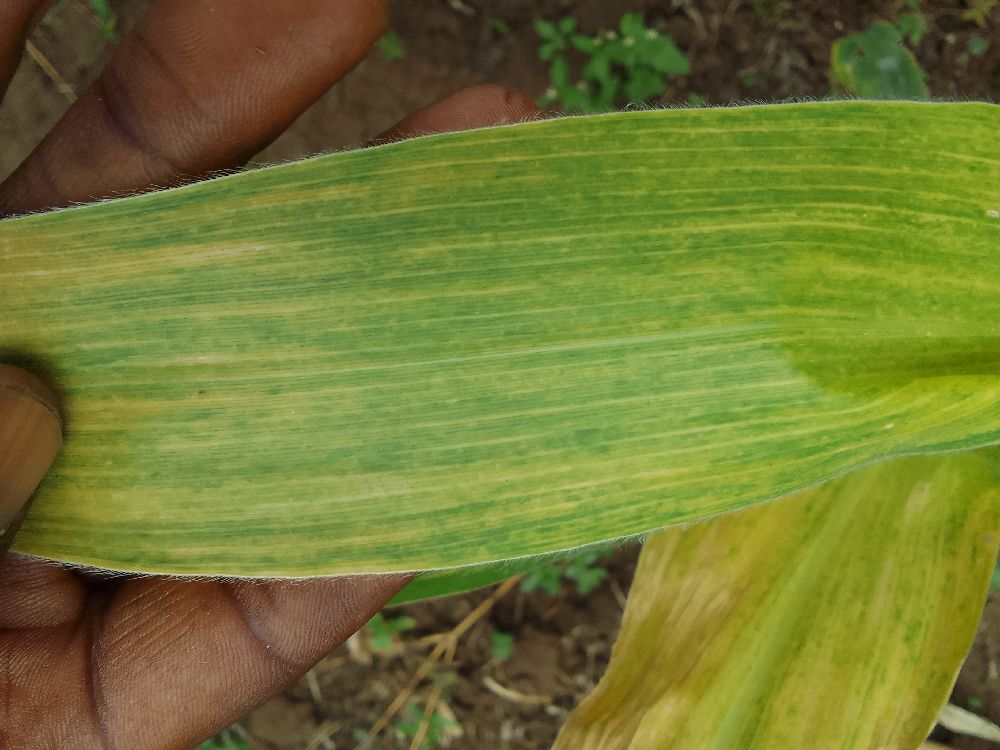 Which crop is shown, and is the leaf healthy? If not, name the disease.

maize, maize lethal necrosis
